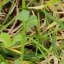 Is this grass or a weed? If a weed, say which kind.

unstructured weed
